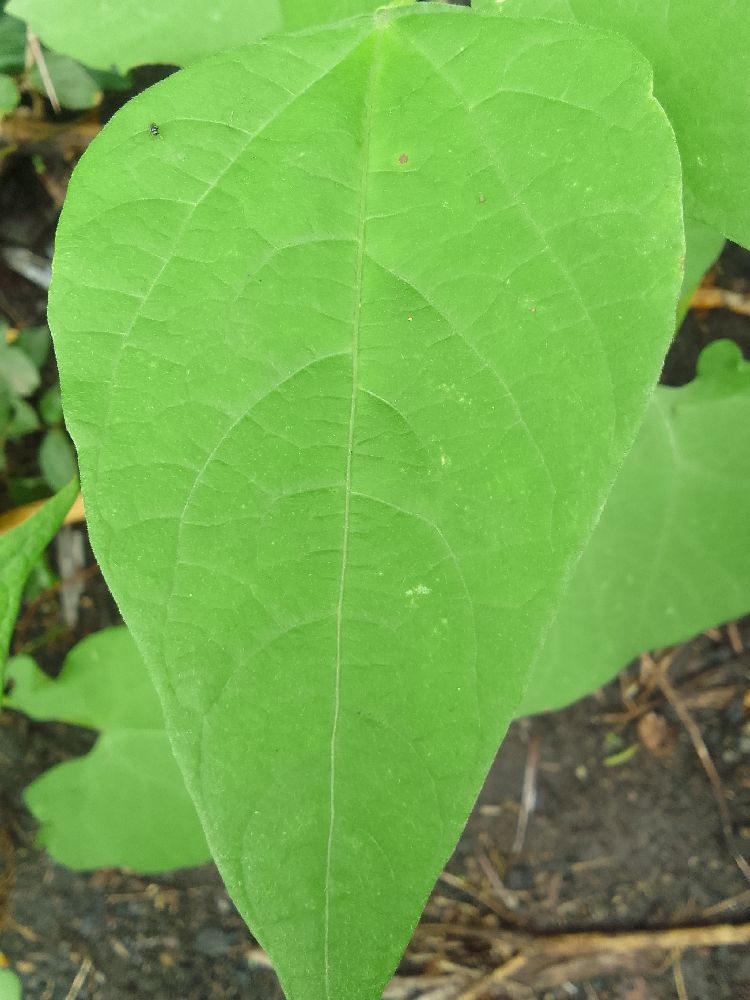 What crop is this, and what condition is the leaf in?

common bean, healthy
